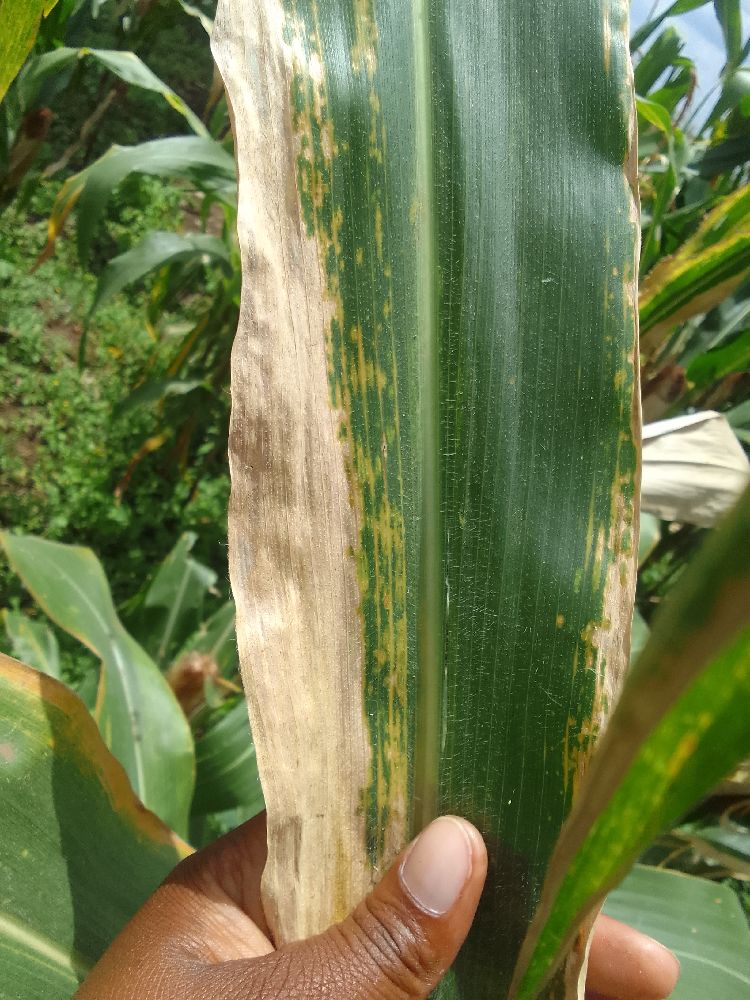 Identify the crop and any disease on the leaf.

maize, maize lethal necrosis
